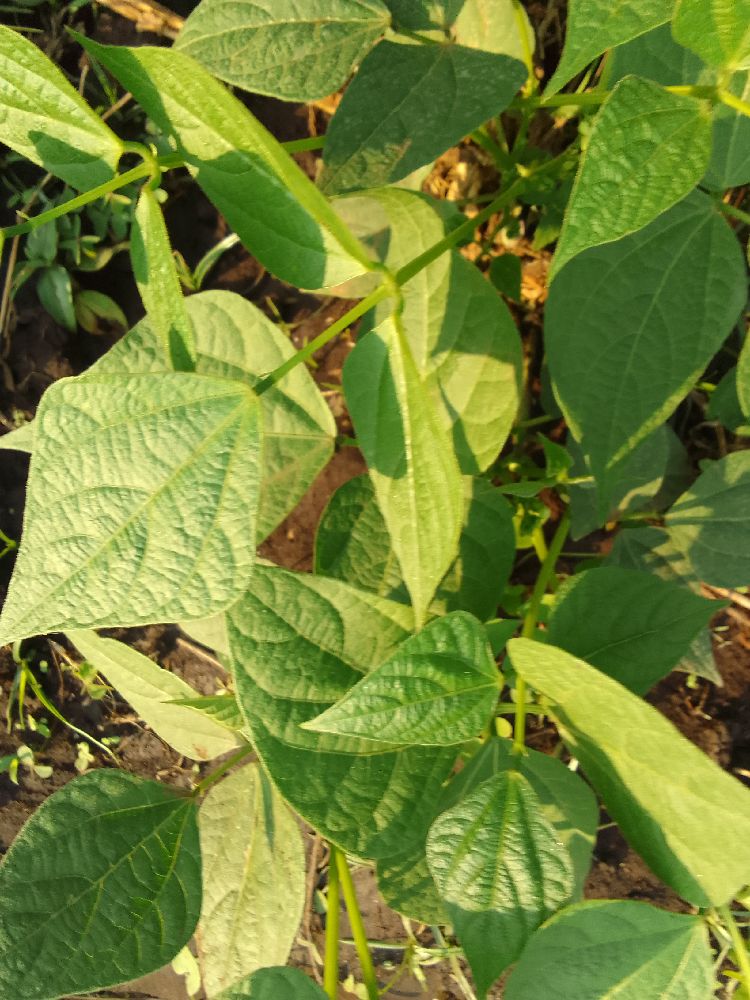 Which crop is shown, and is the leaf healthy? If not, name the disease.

common bean, healthy
